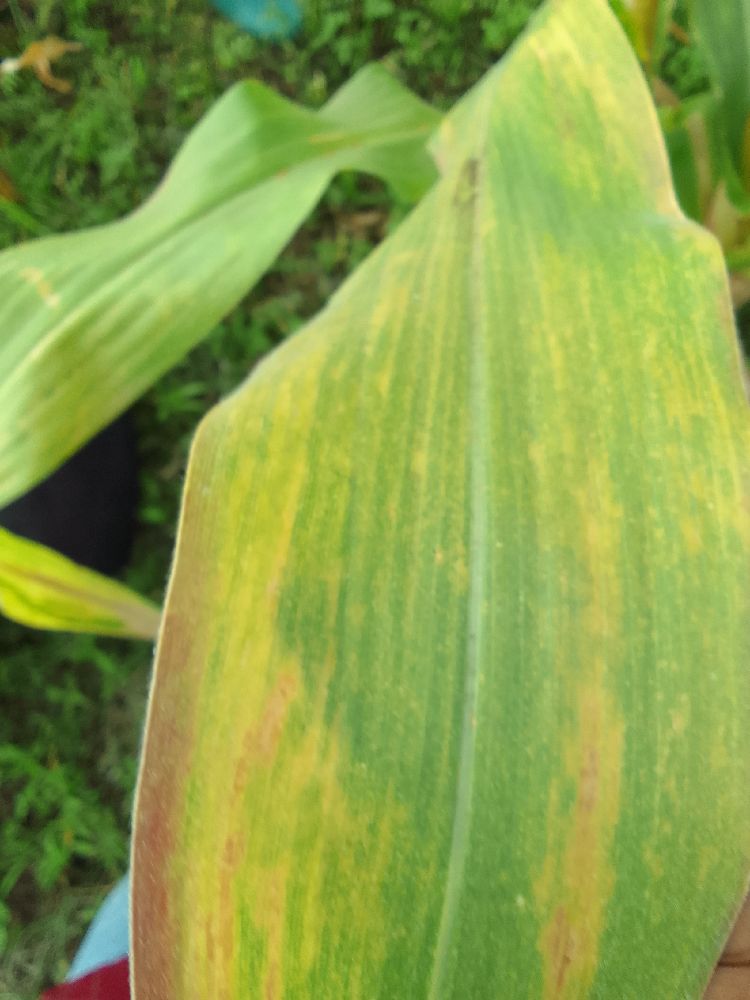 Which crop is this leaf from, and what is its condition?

maize, maize lethal necrosis
